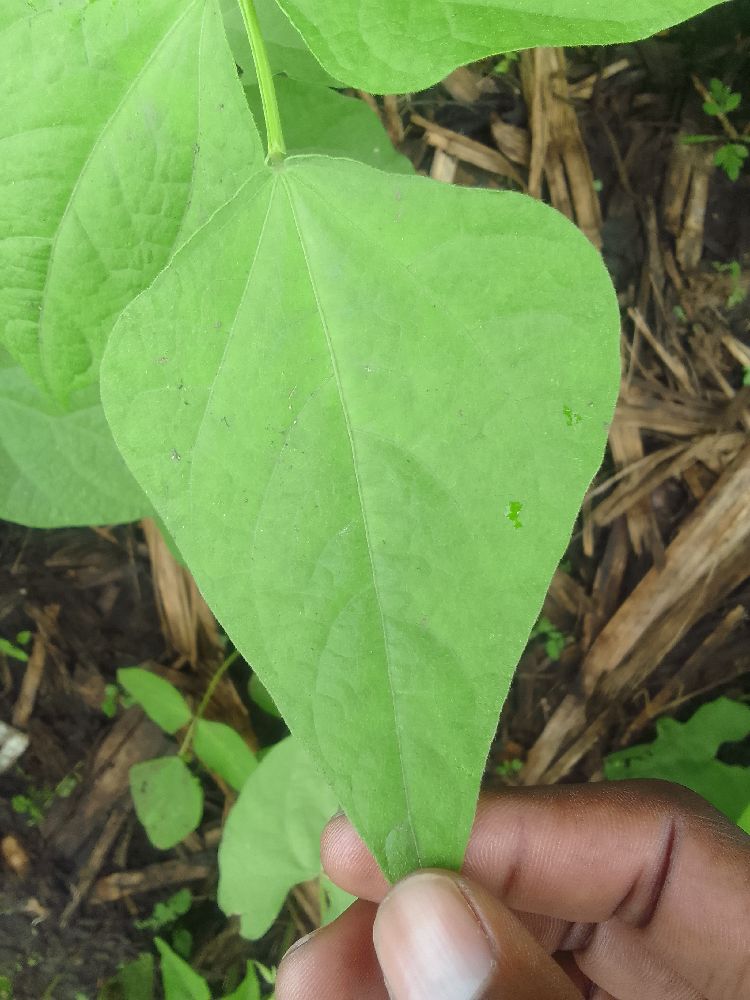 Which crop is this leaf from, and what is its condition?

common bean, healthy
